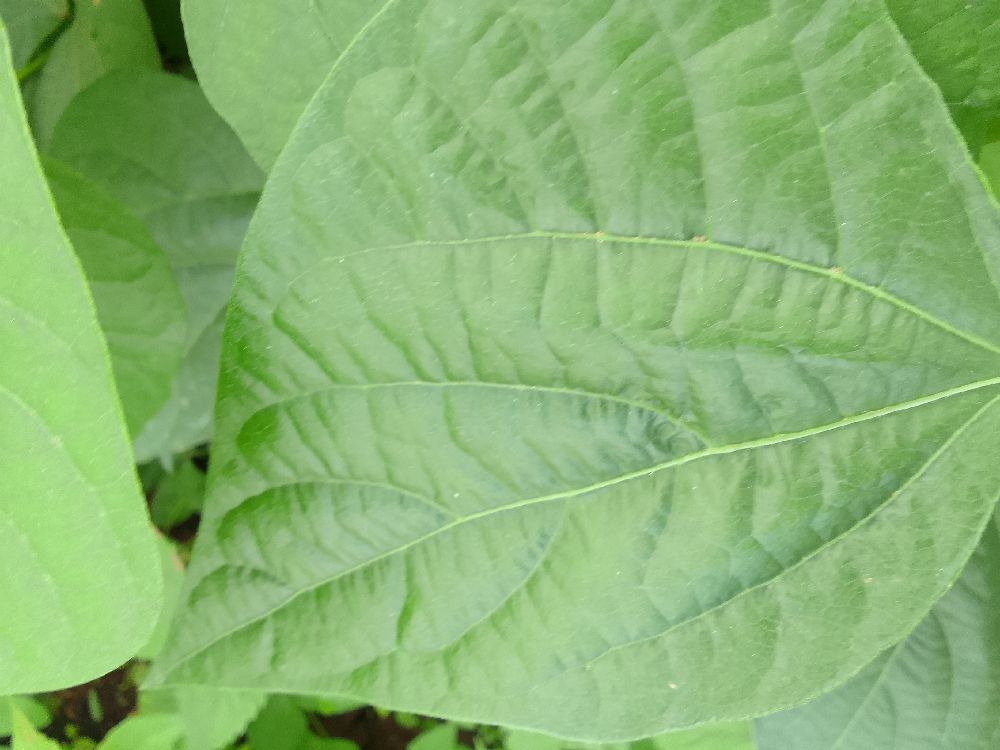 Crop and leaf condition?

common bean, healthy
